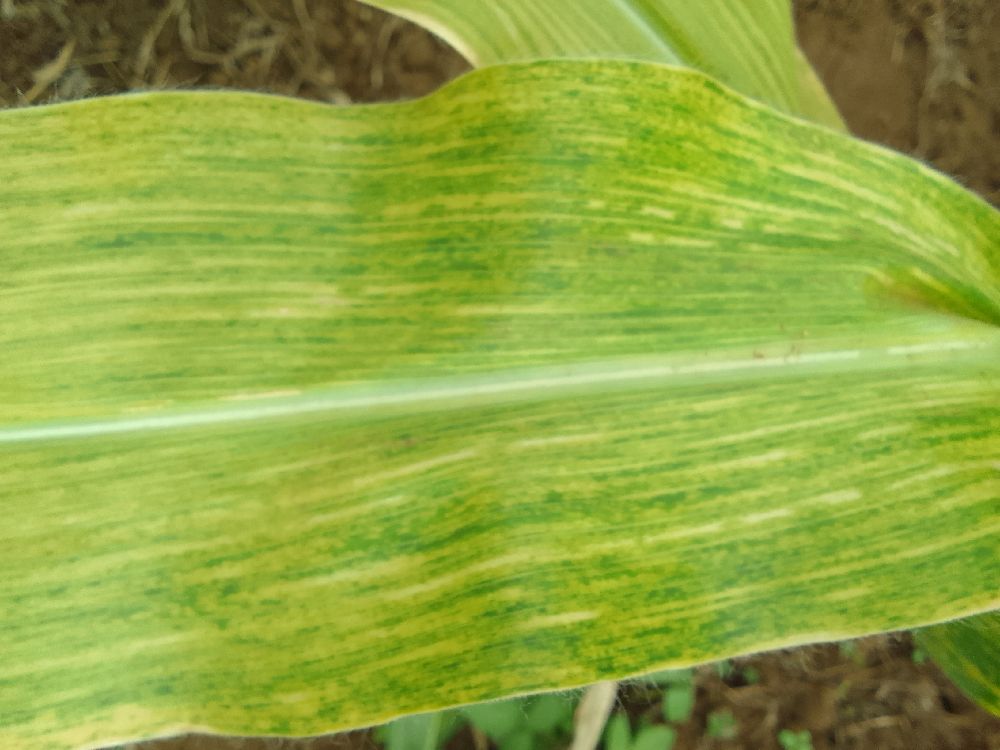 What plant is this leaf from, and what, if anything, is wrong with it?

maize, maize lethal necrosis
